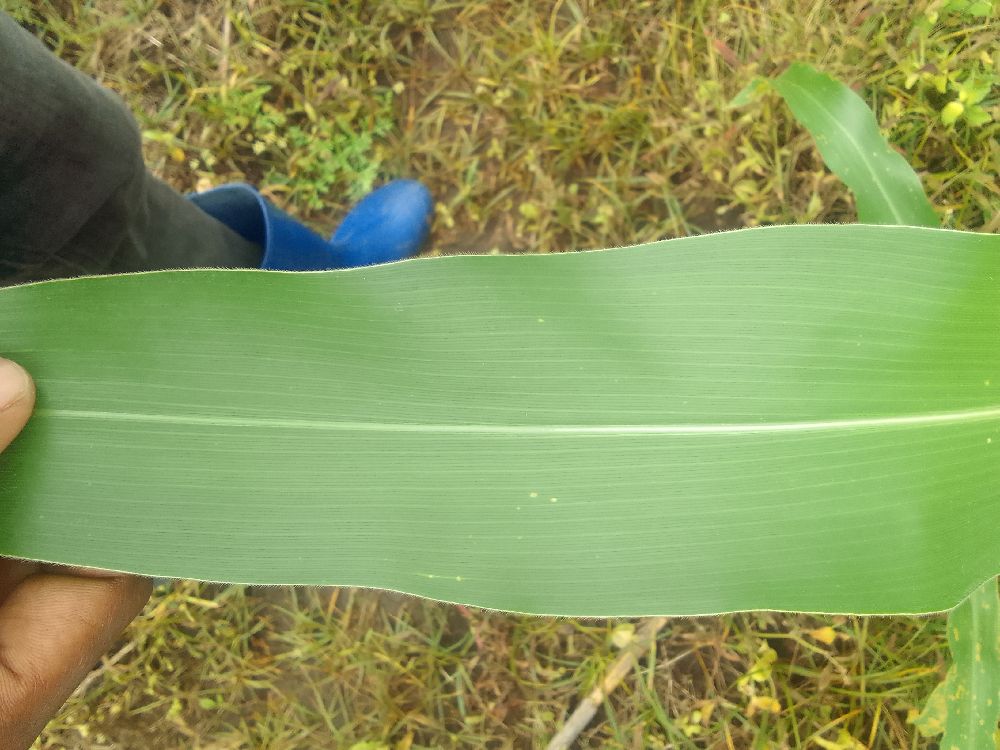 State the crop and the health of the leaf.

maize, healthy
